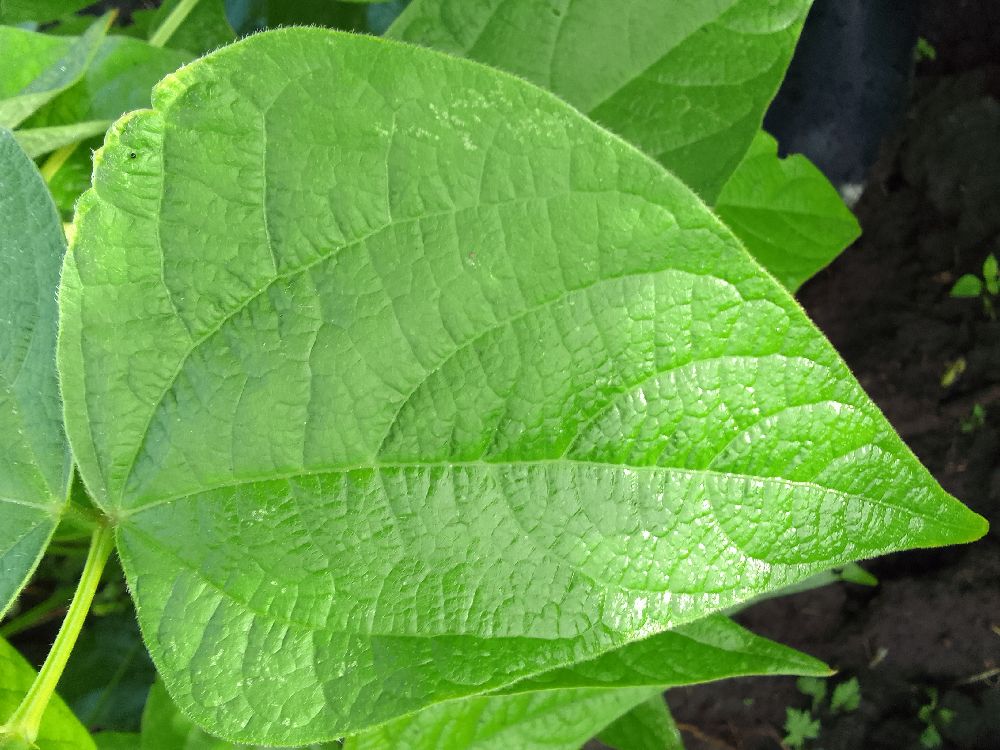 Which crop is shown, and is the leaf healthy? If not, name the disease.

common bean, healthy
